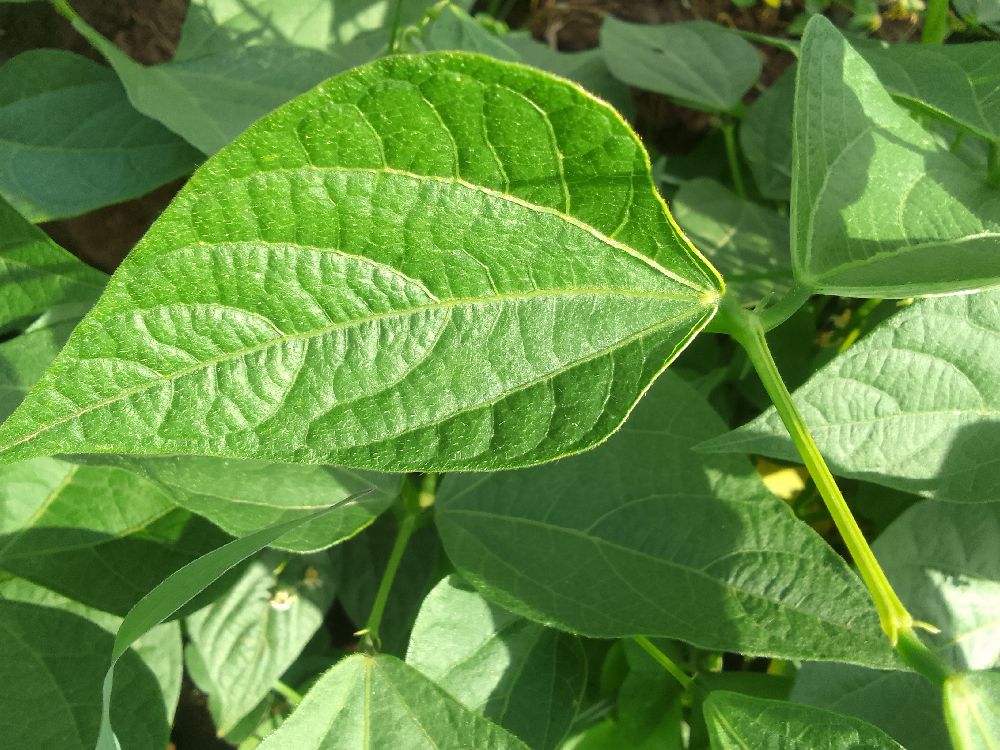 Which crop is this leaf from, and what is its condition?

common bean, healthy
